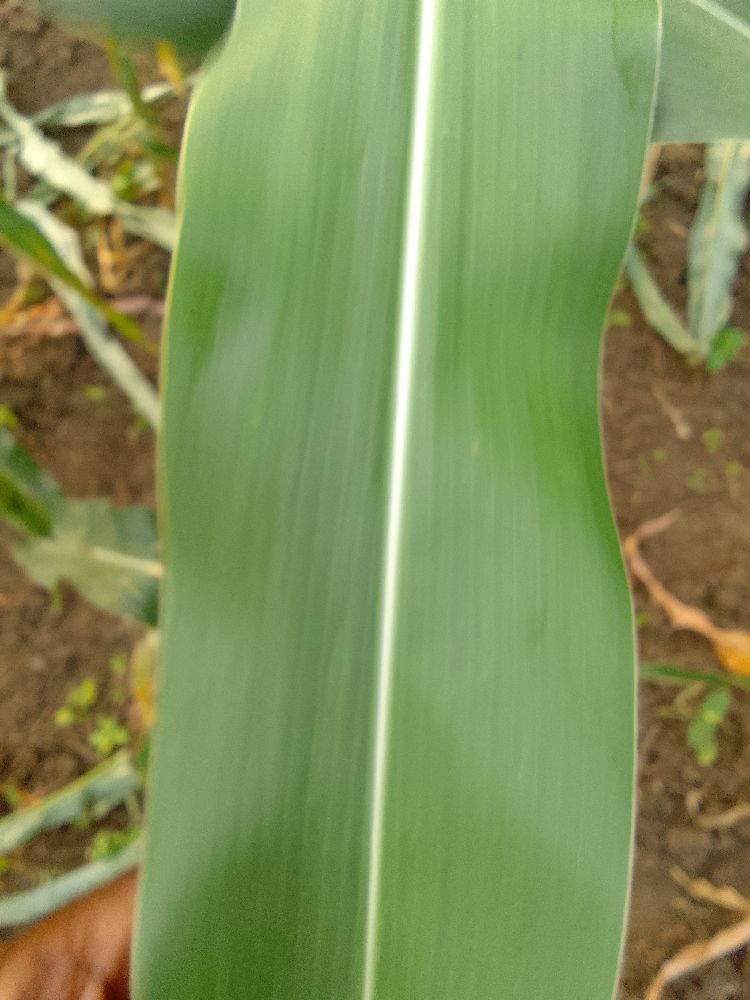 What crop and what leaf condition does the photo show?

maize, healthy
